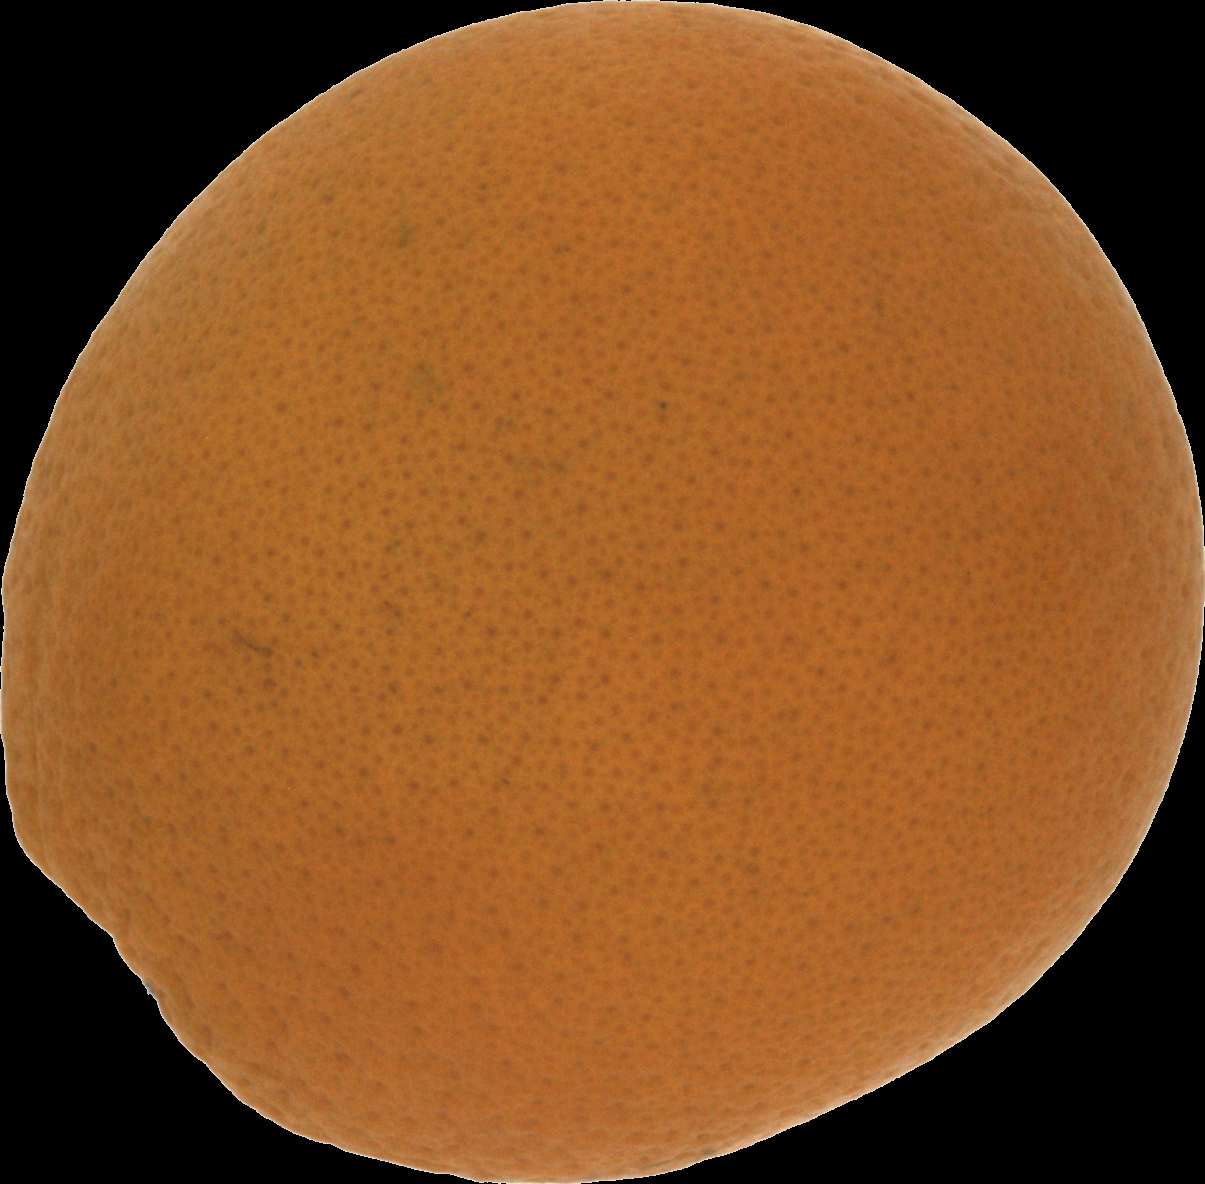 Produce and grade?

orange, good
